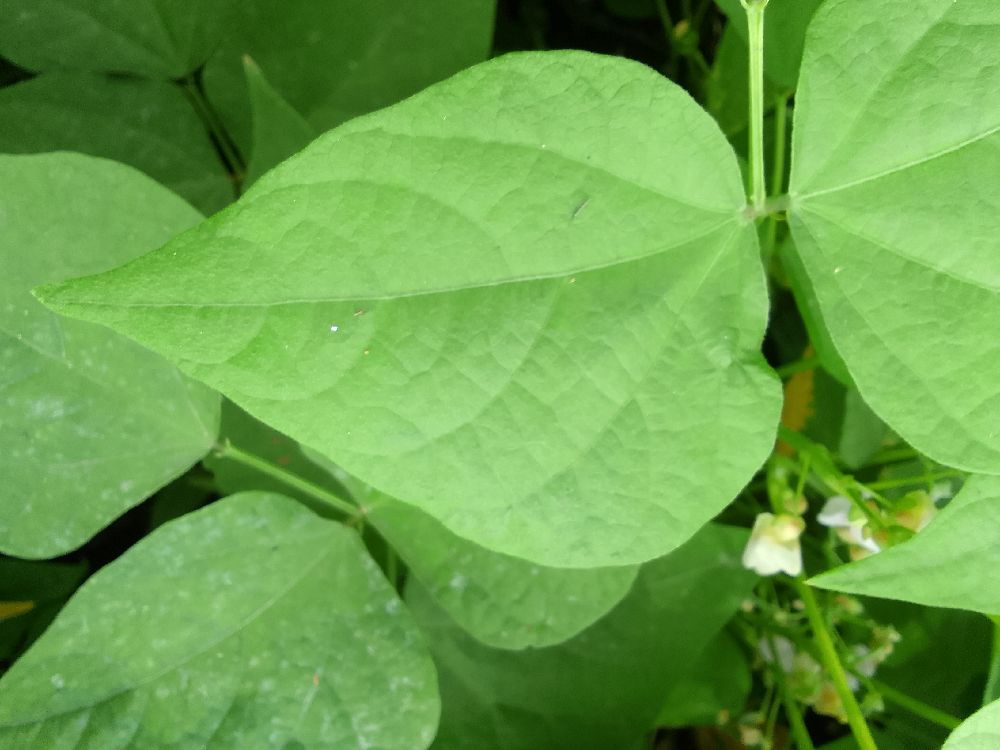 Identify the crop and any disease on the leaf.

common bean, healthy
